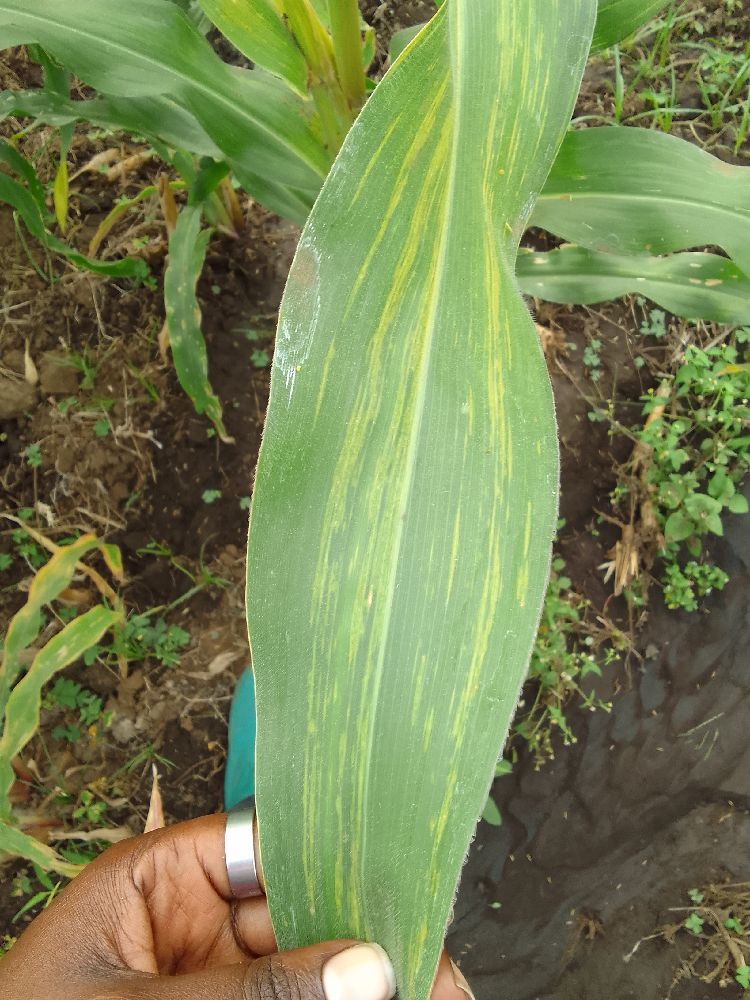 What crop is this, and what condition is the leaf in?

maize, maize lethal necrosis
